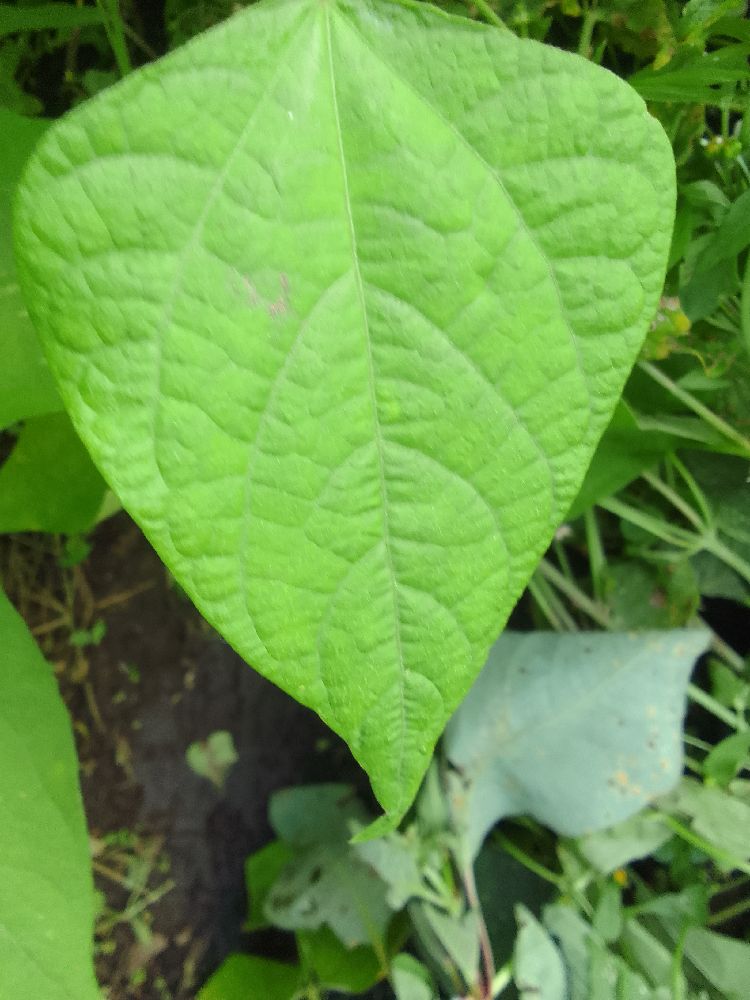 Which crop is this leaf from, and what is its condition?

common bean, healthy
